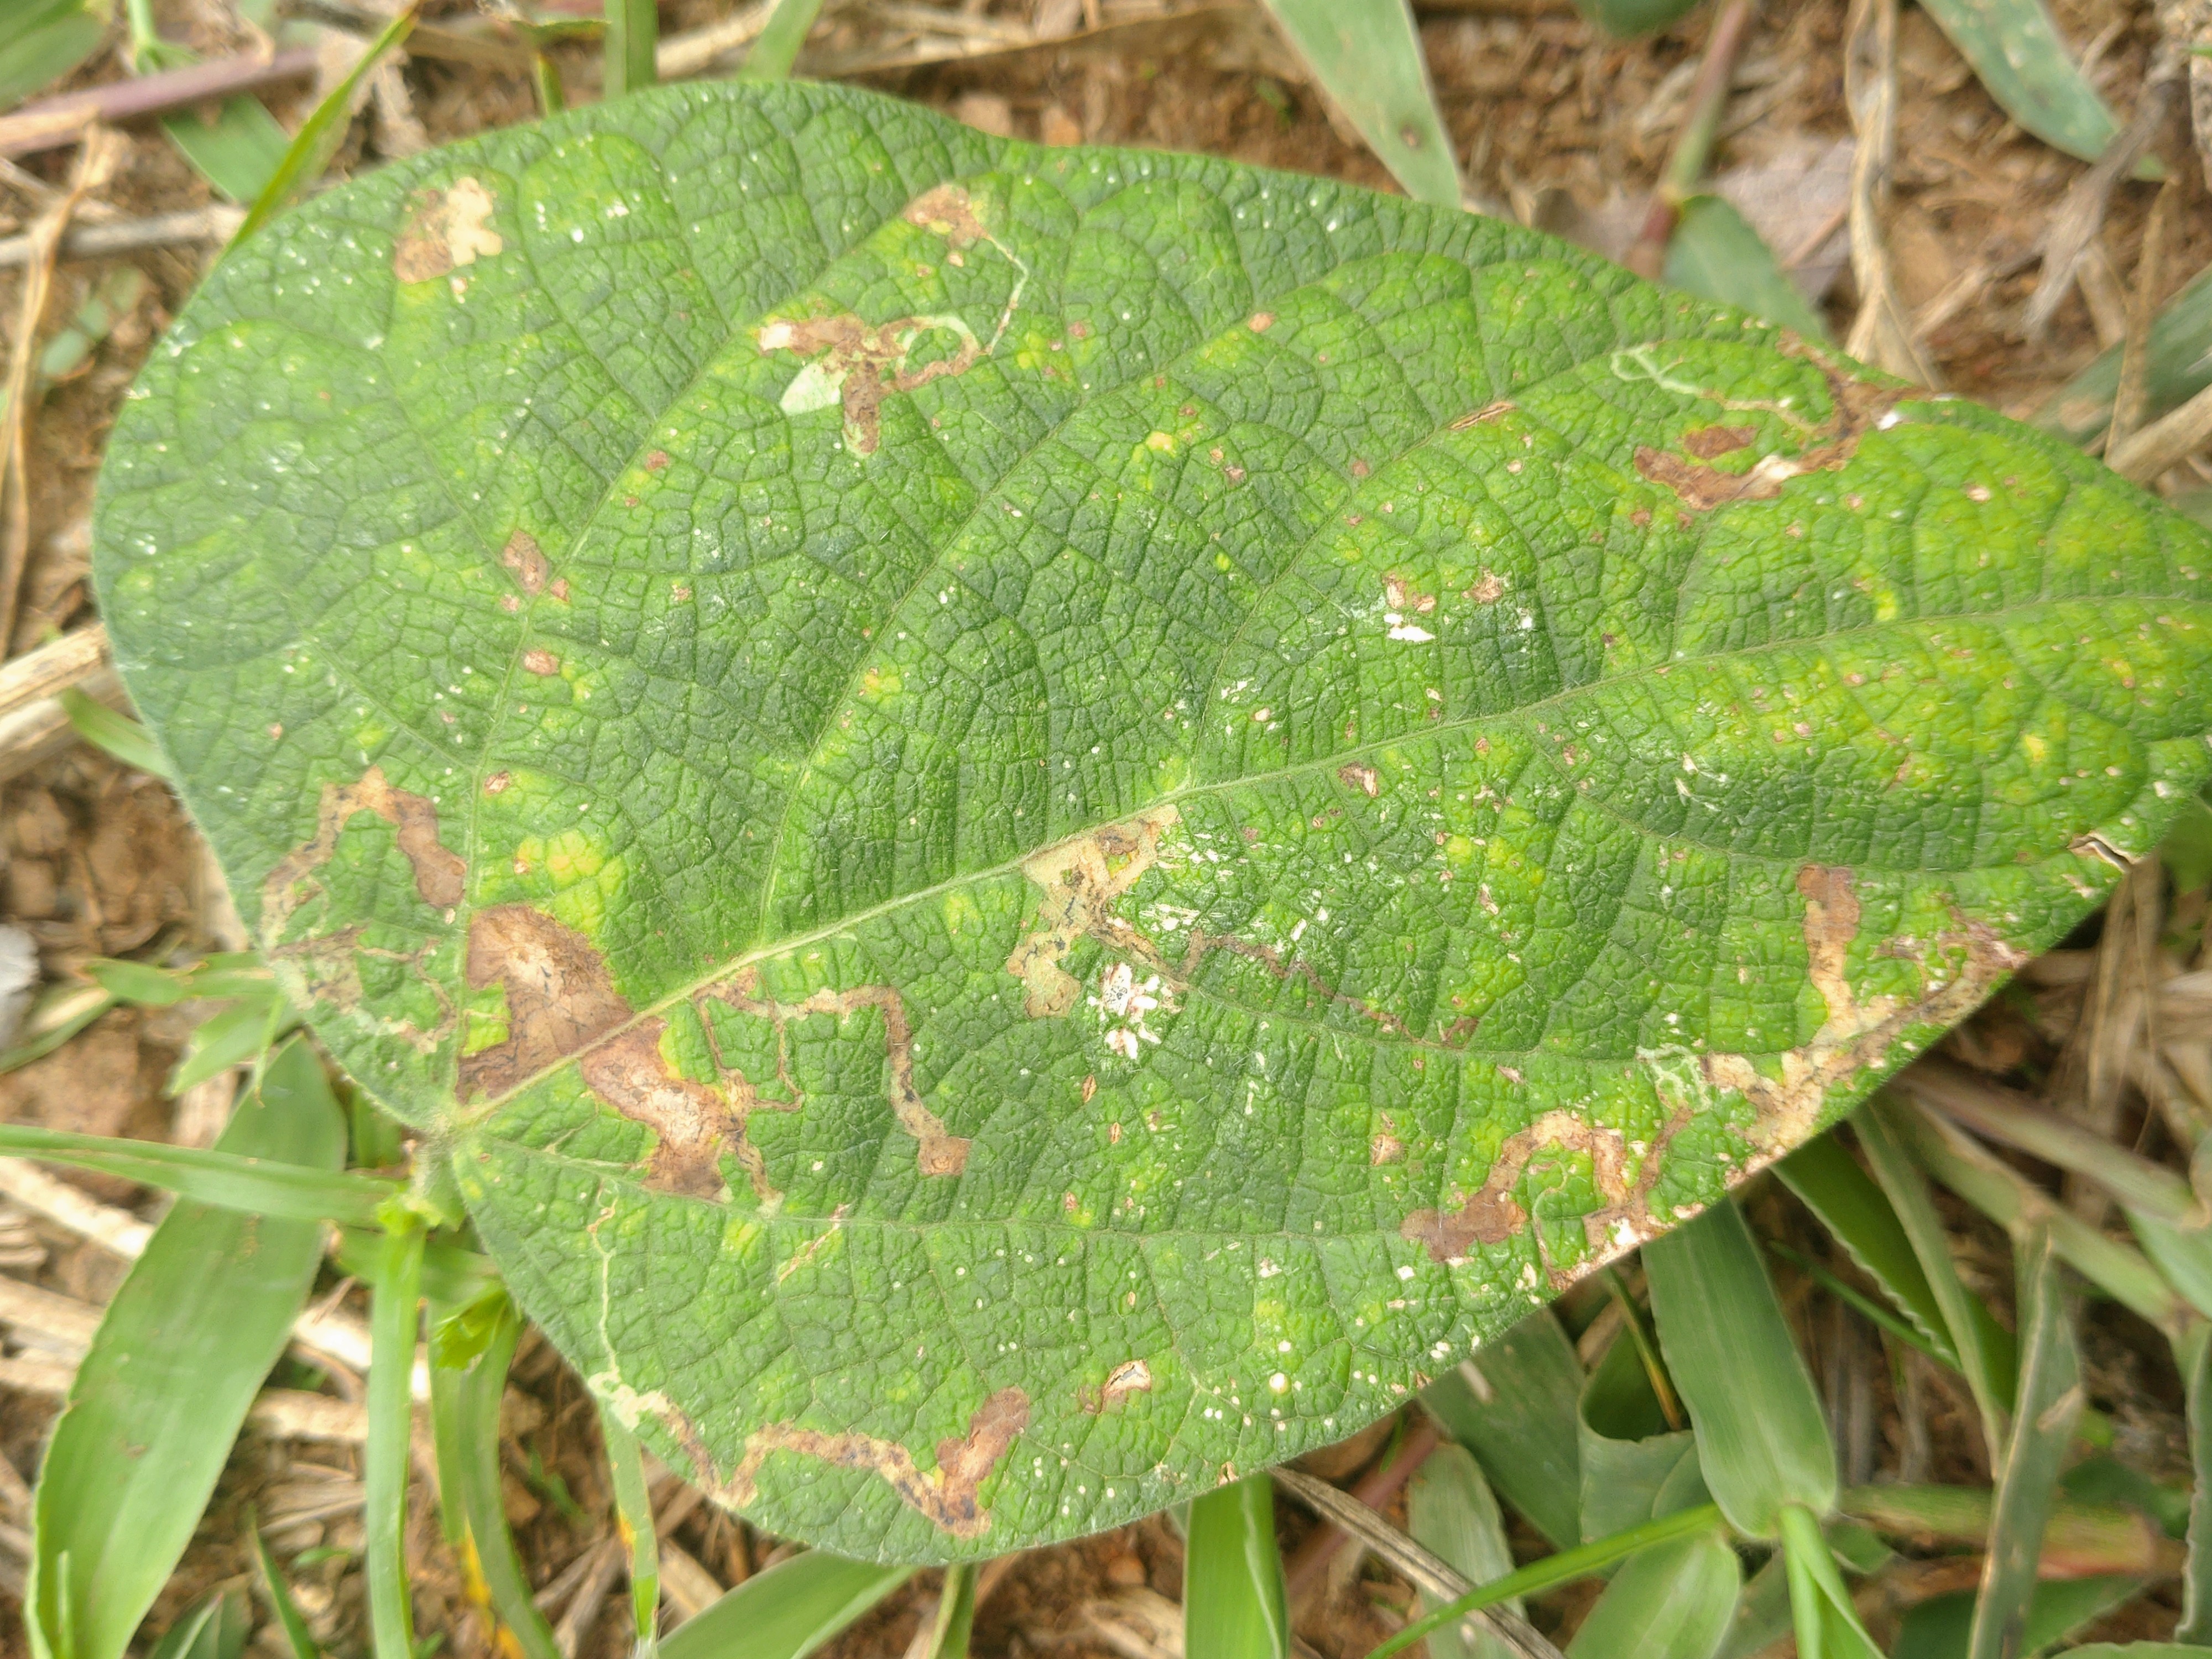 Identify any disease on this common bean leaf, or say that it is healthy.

rust
